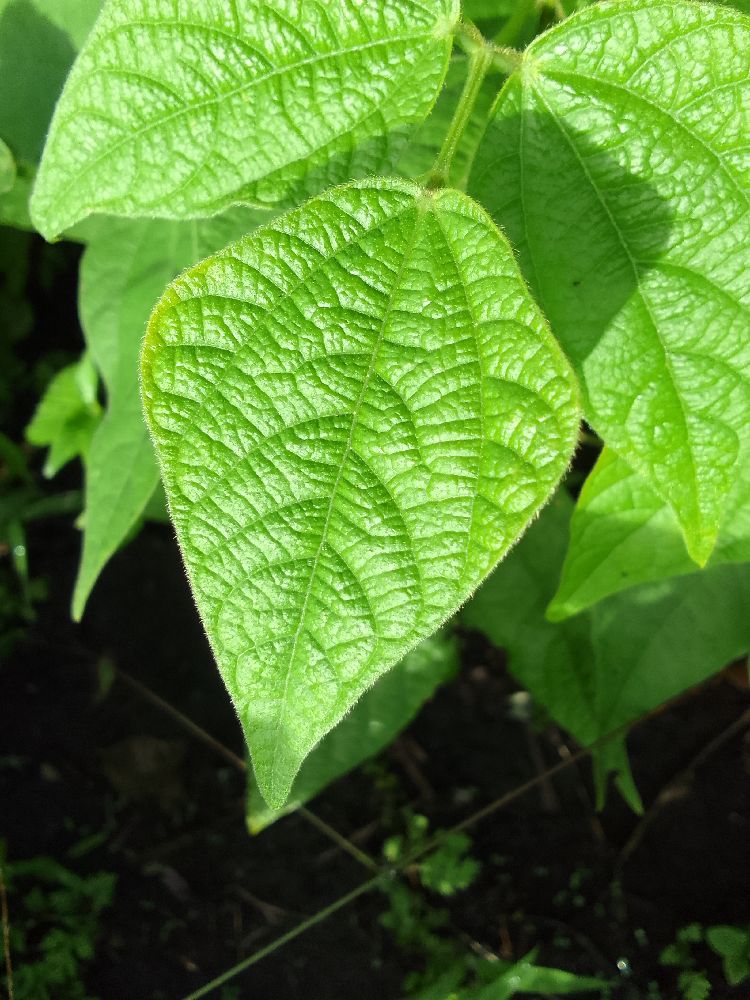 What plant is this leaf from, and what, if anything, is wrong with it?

common bean, healthy
